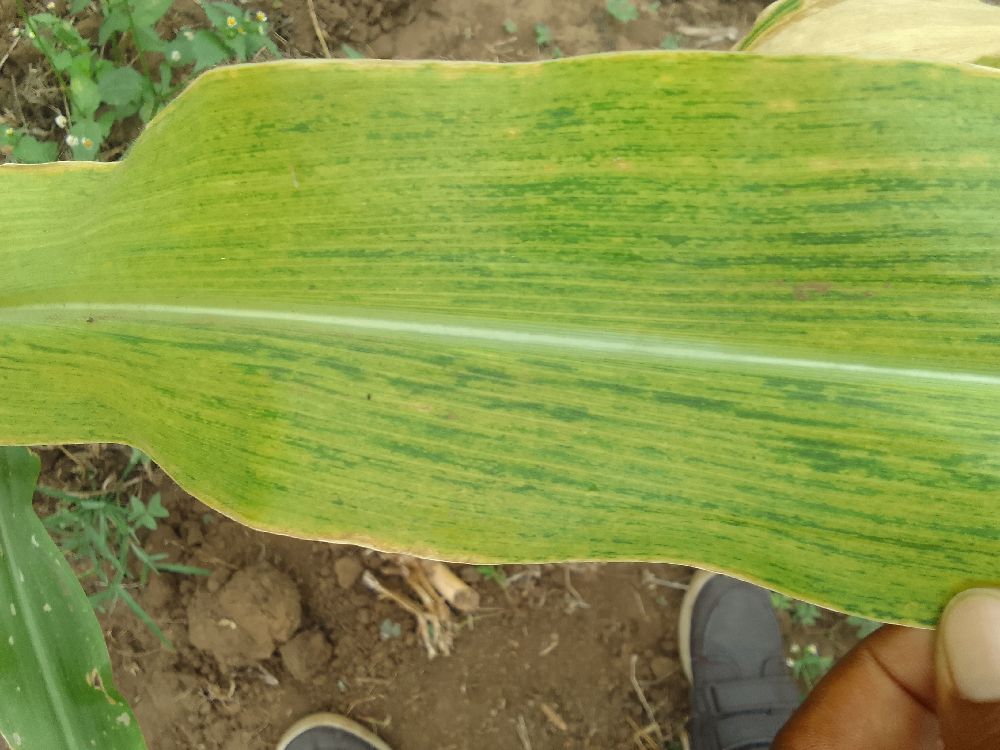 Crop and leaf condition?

maize, maize lethal necrosis
